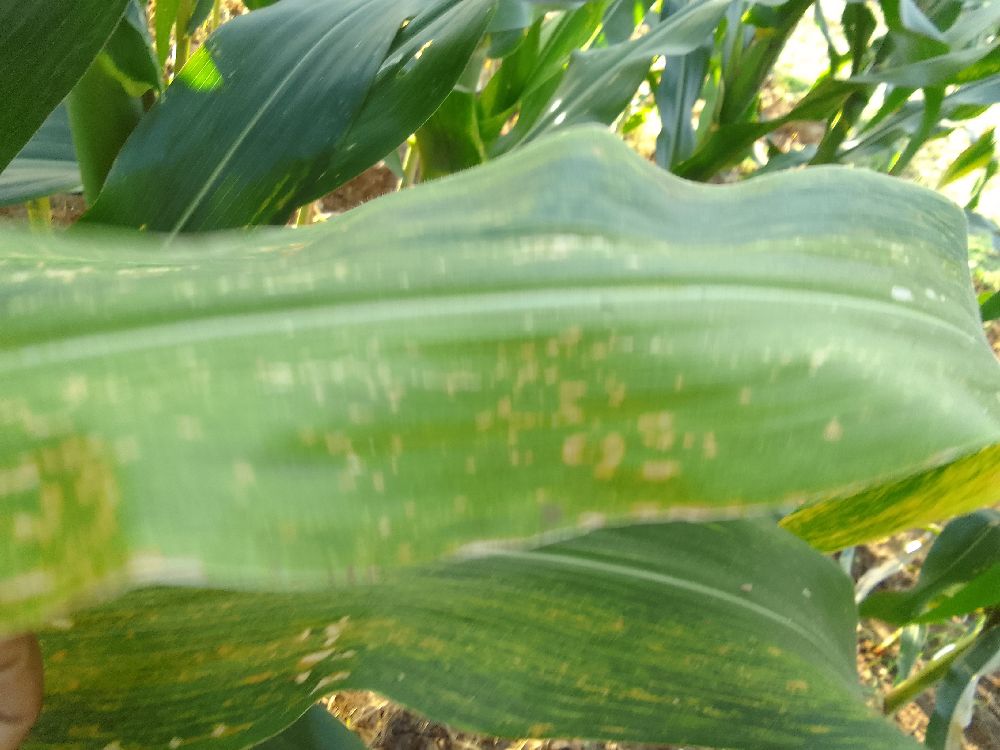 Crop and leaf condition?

maize, maize lethal necrosis
